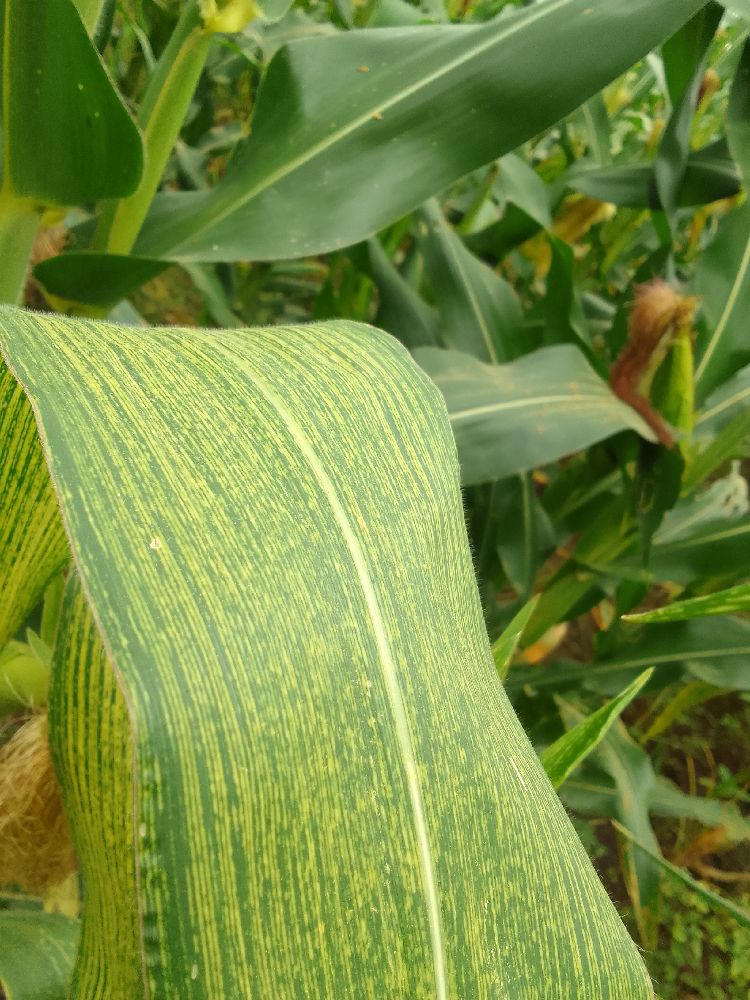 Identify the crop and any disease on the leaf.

maize, maize streak virus
